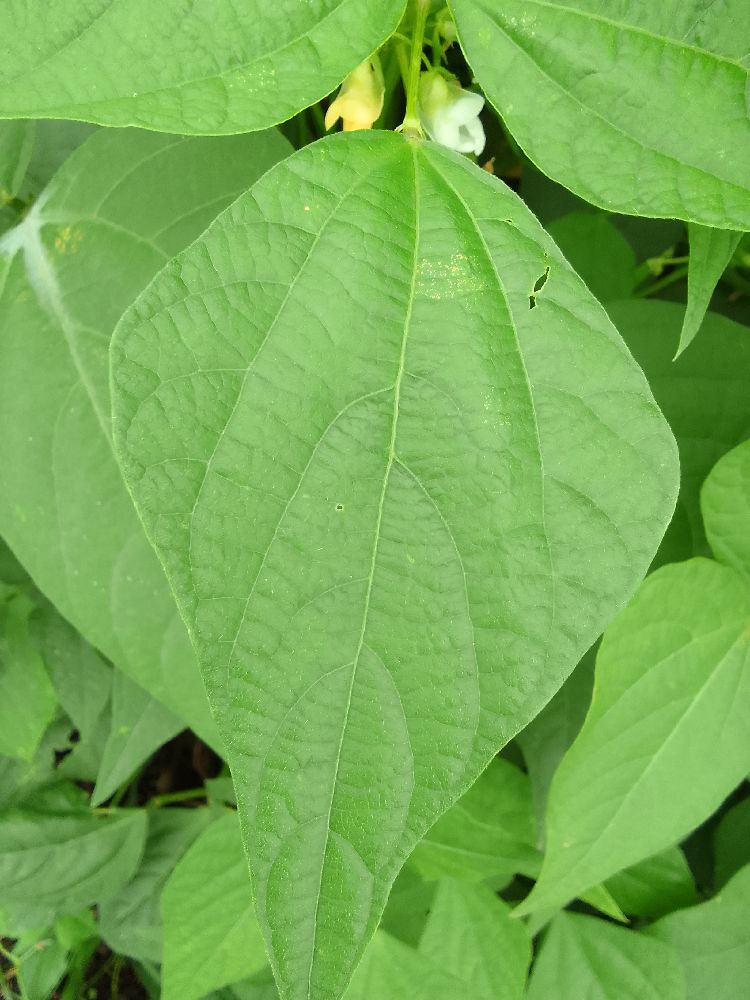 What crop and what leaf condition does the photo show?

common bean, healthy
